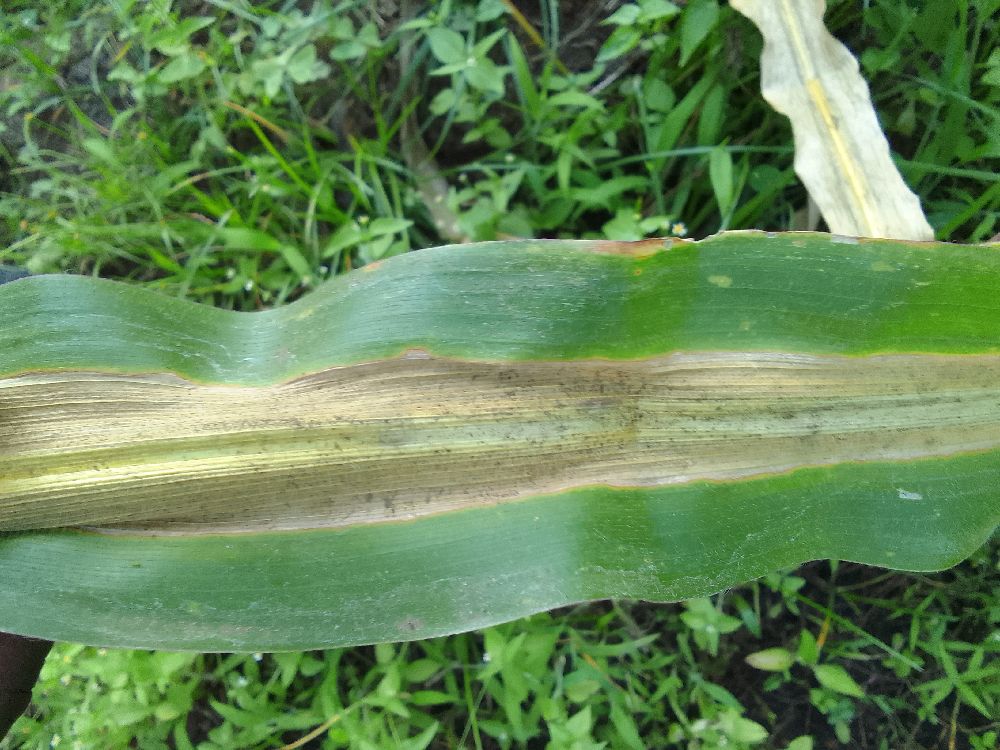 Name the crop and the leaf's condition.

maize, maize lethal necrosis
